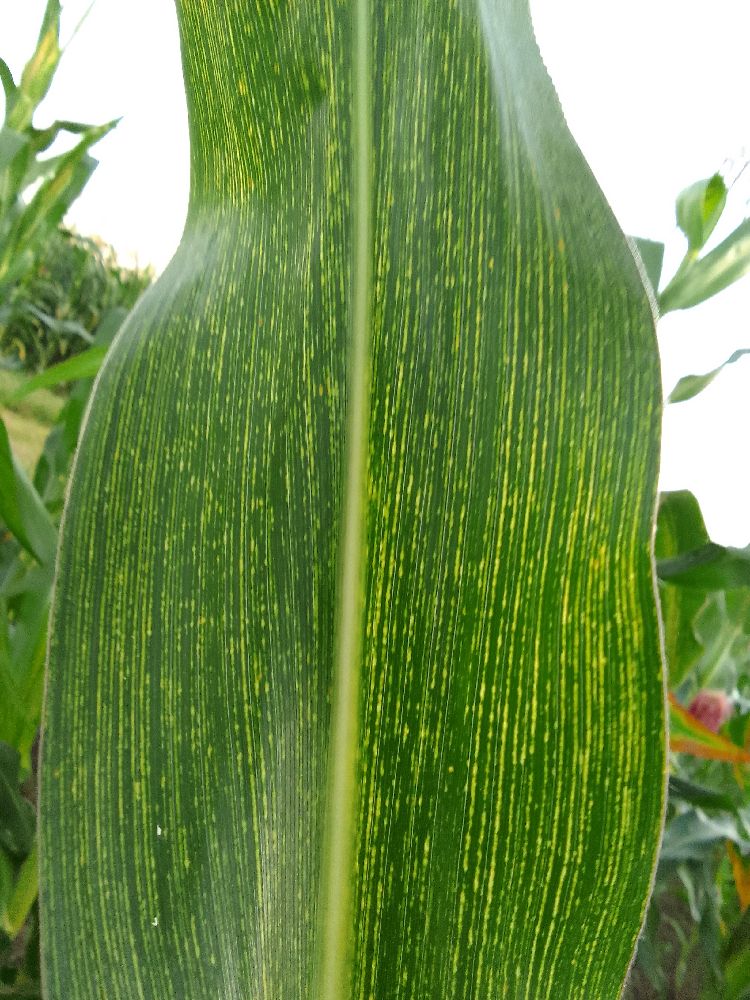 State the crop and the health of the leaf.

maize, maize streak virus
